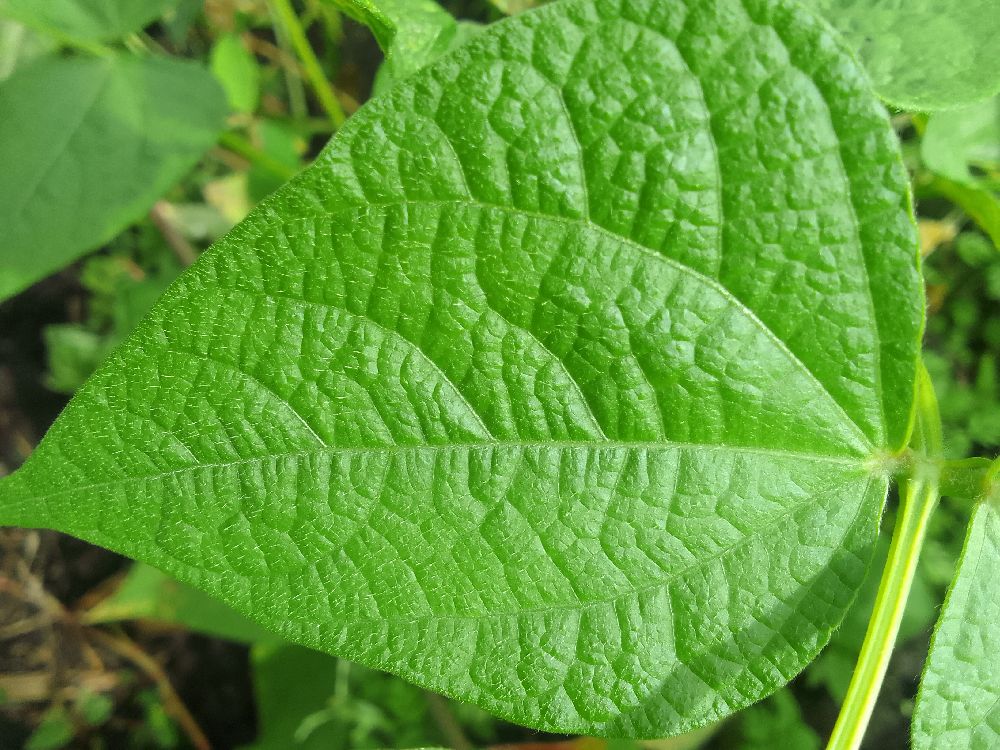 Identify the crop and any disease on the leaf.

common bean, healthy
